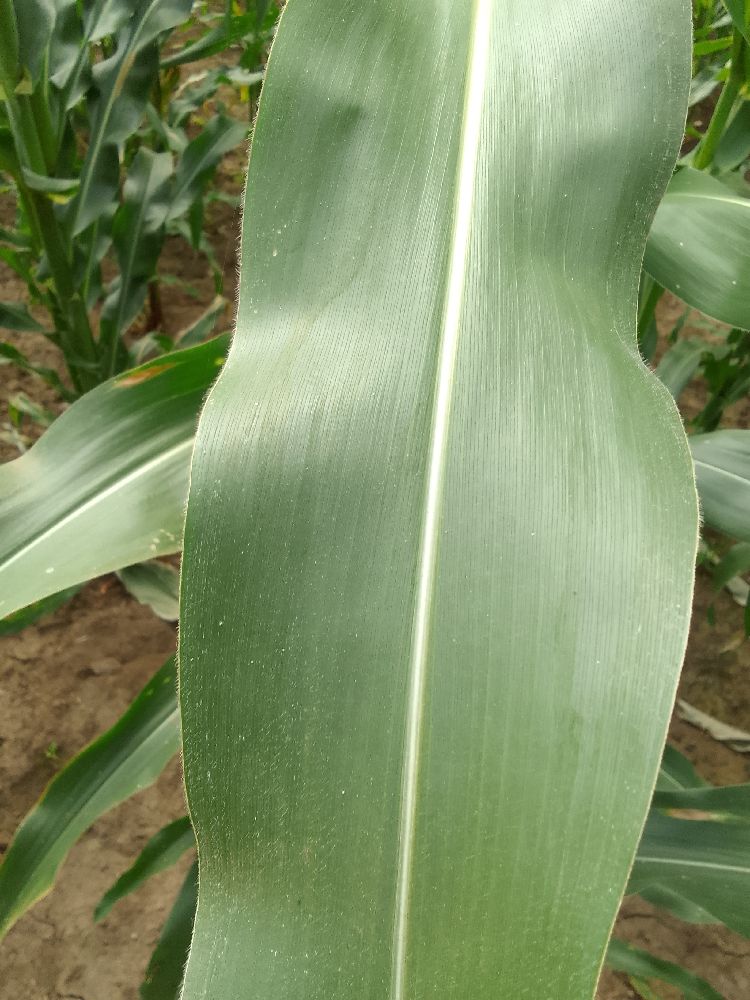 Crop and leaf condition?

maize, healthy
